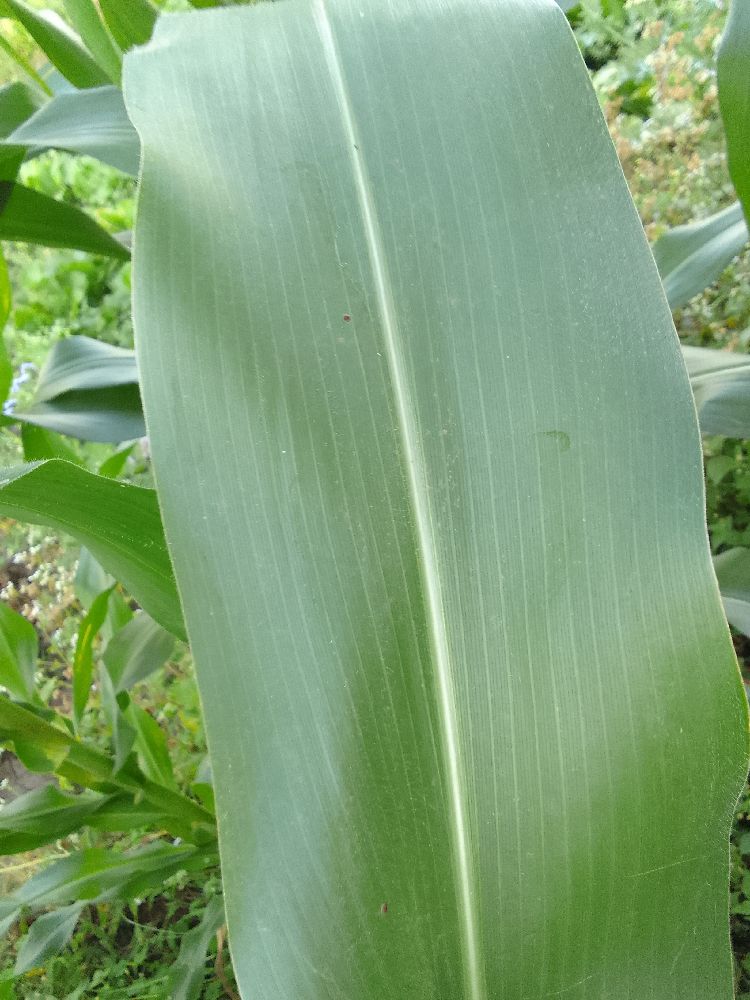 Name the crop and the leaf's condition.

maize, healthy
